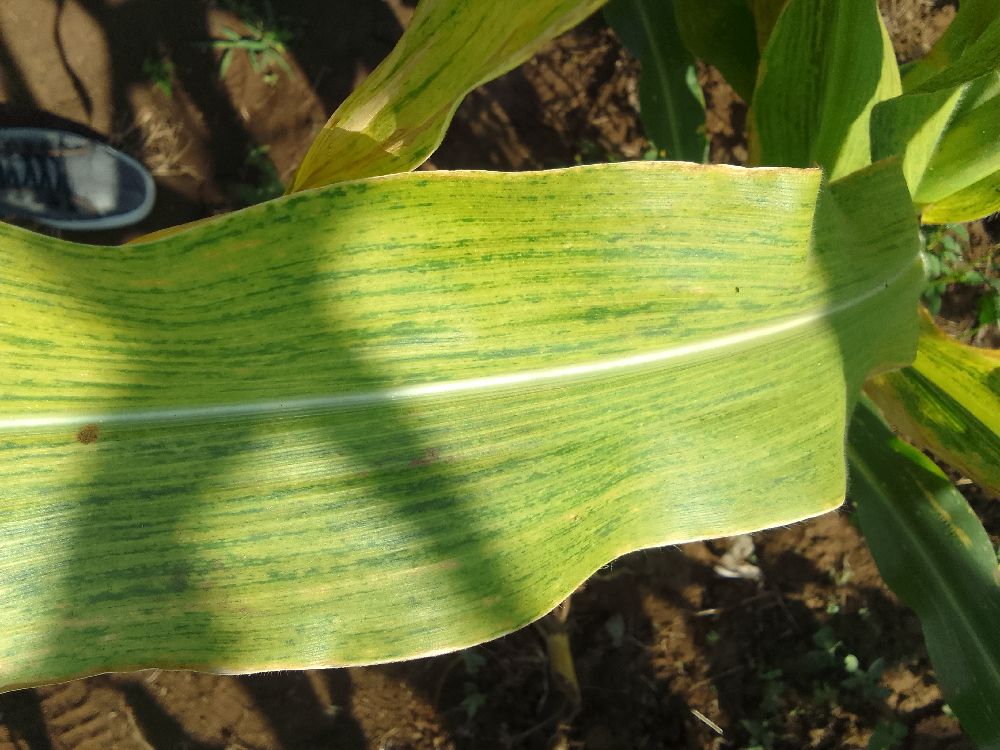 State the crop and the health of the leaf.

maize, maize lethal necrosis
